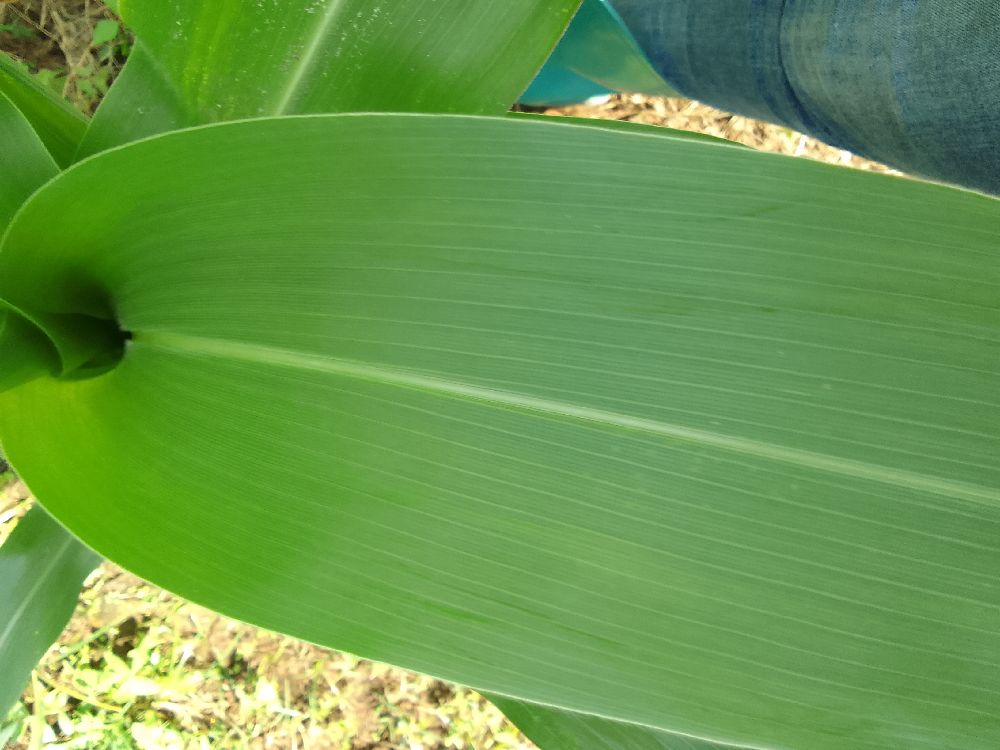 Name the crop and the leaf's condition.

maize, healthy
